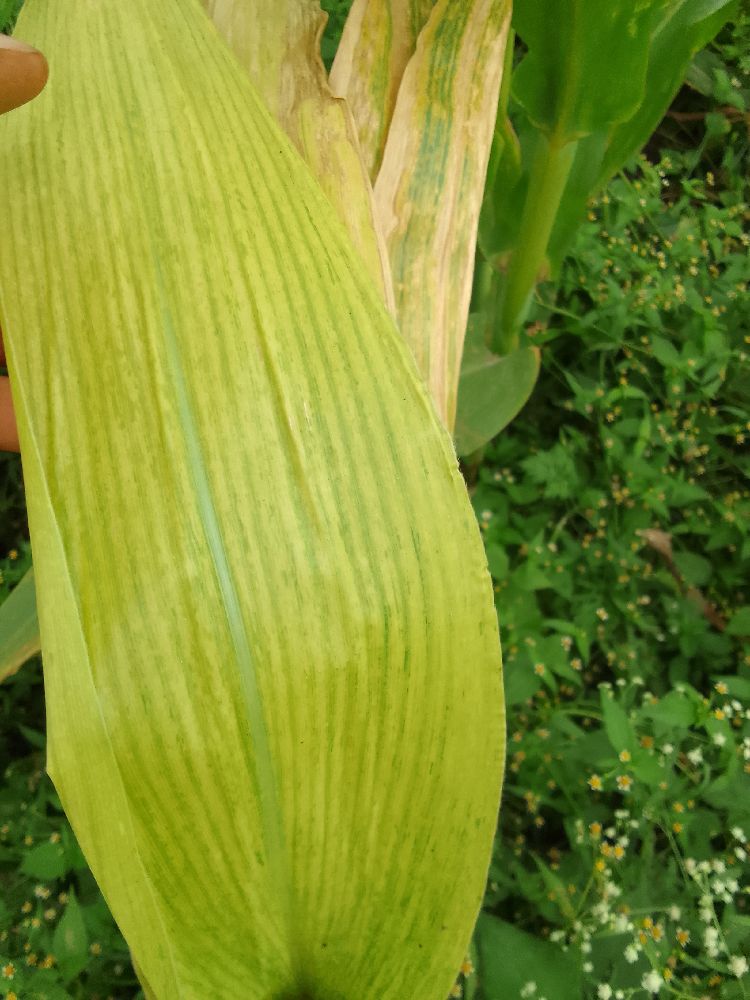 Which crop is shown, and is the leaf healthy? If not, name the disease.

maize, maize lethal necrosis
